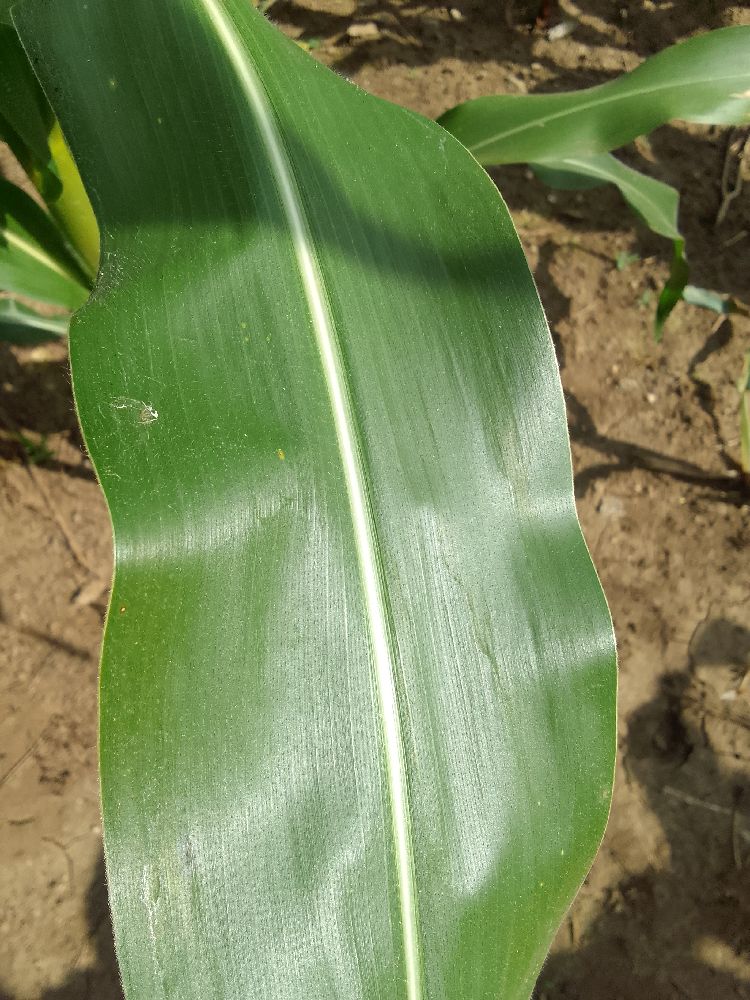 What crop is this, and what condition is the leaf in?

maize, healthy
